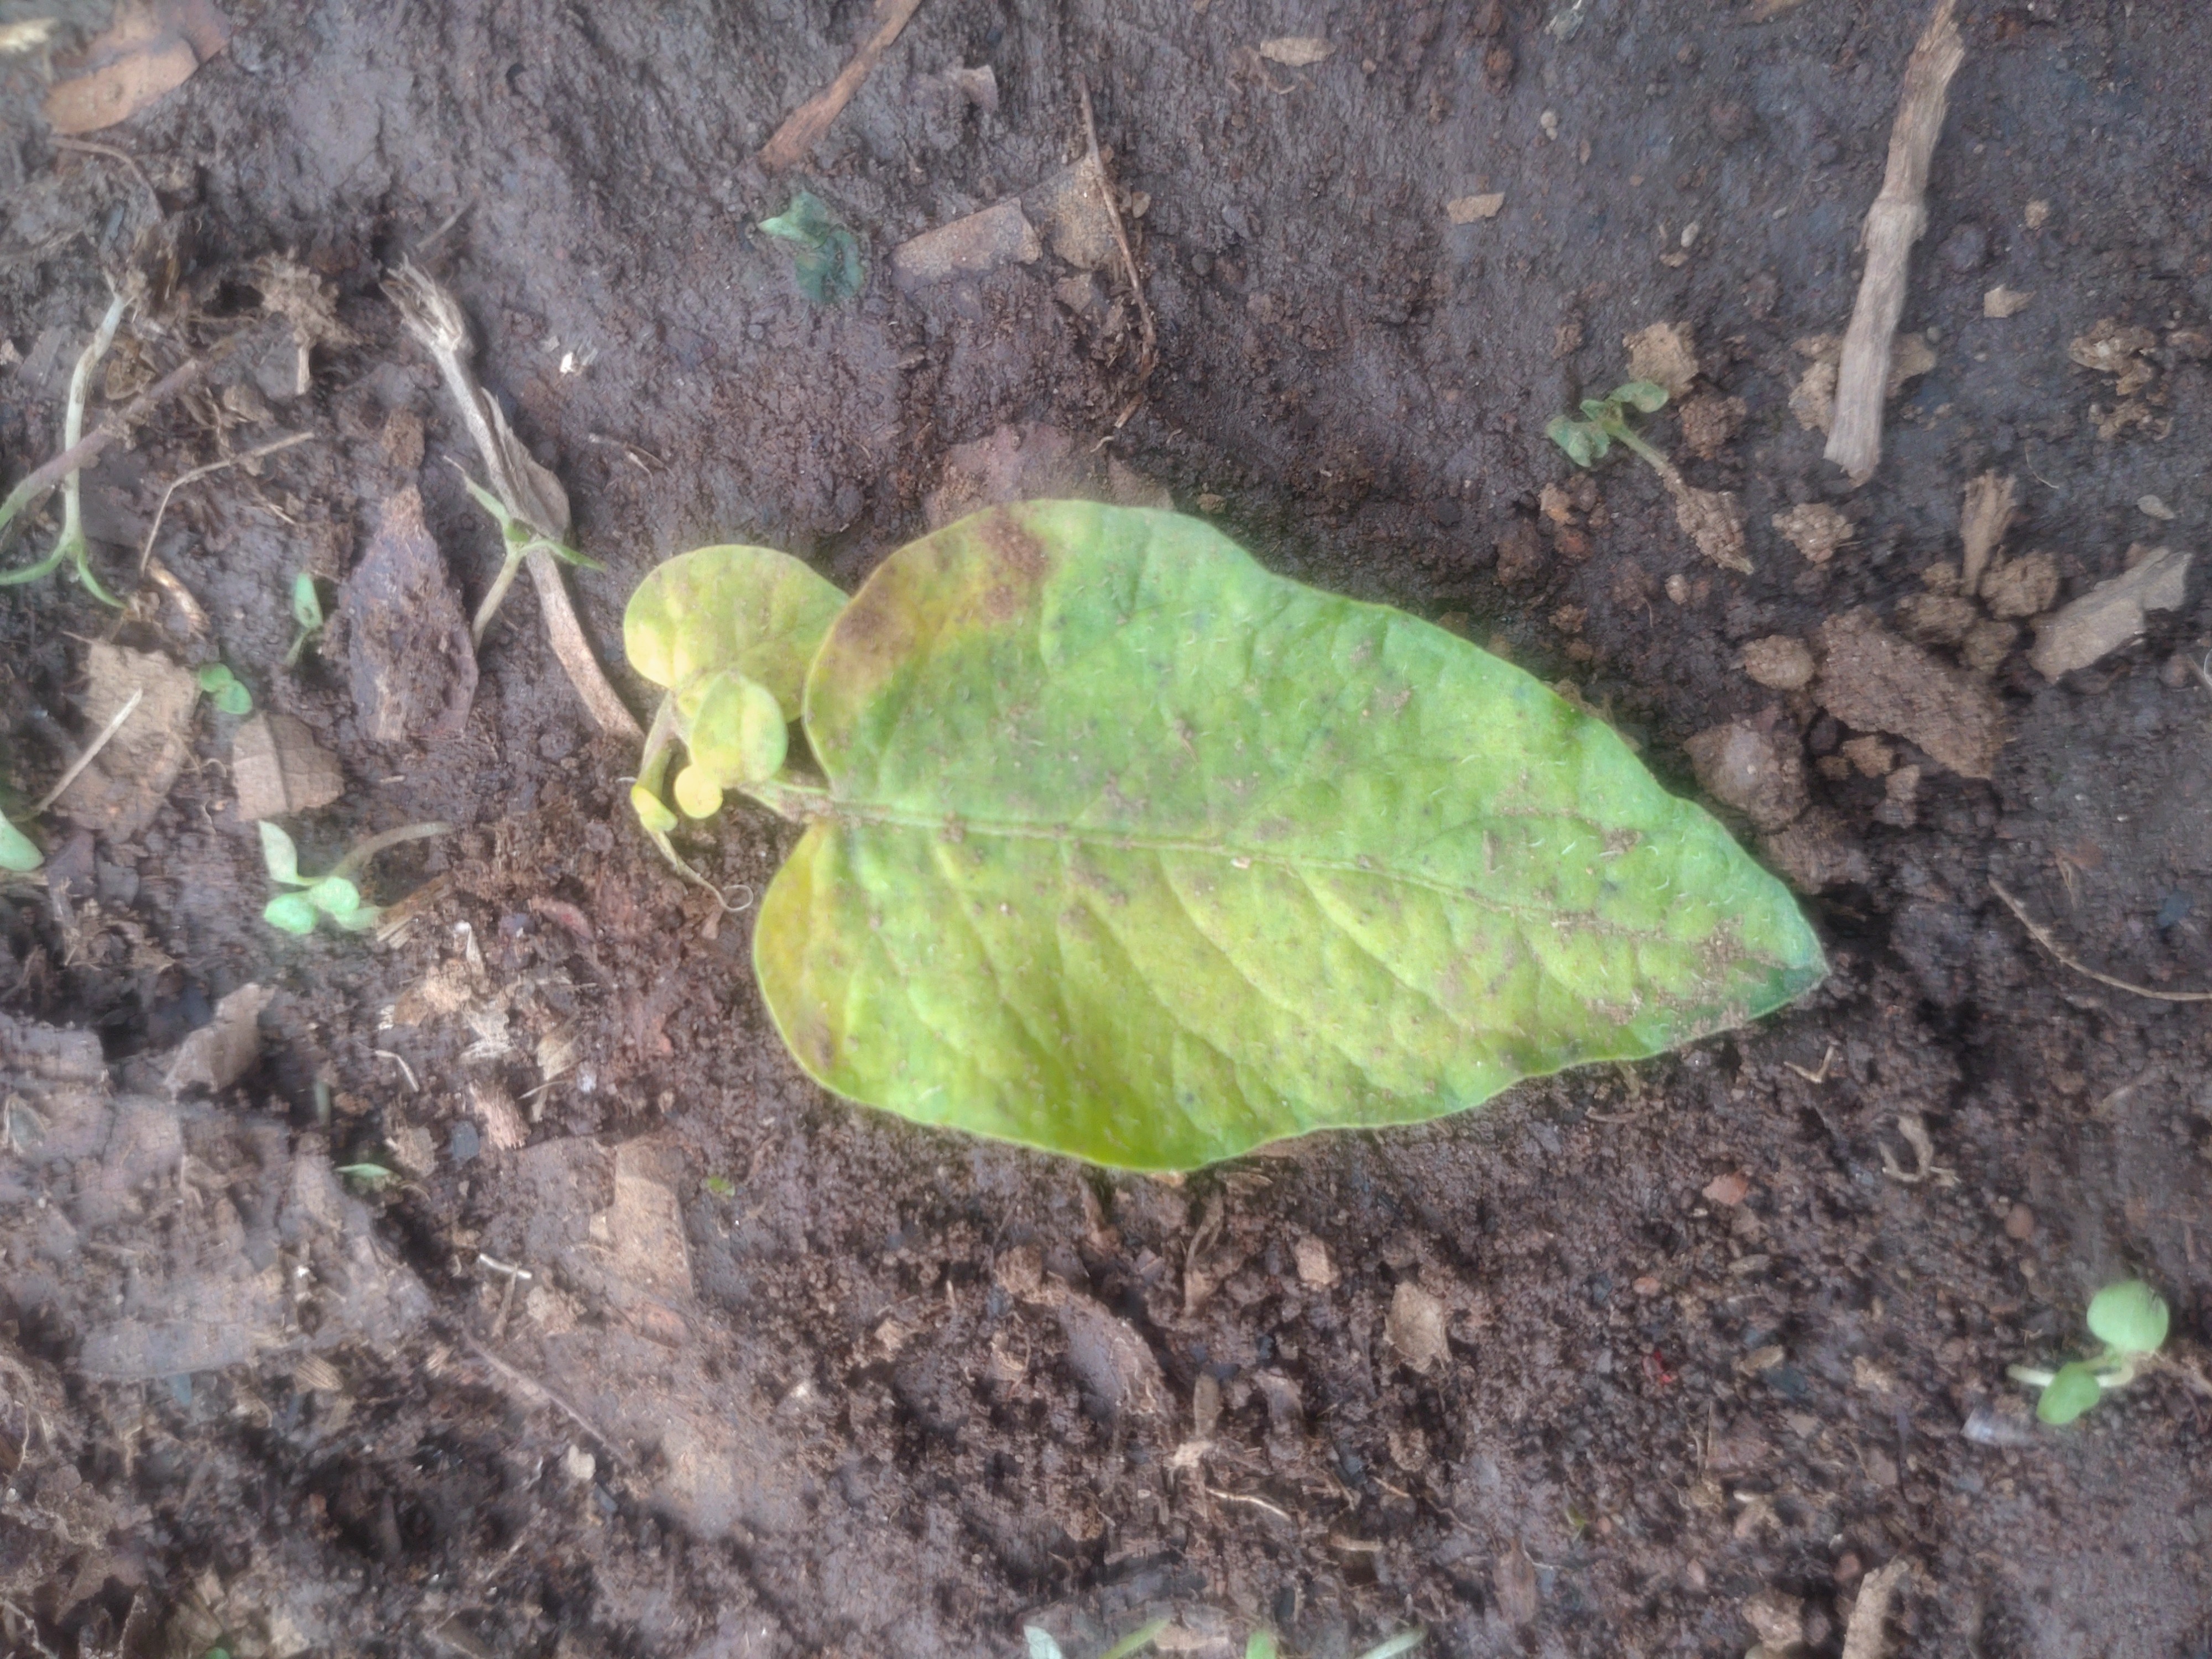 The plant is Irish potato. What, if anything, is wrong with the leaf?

late blight
